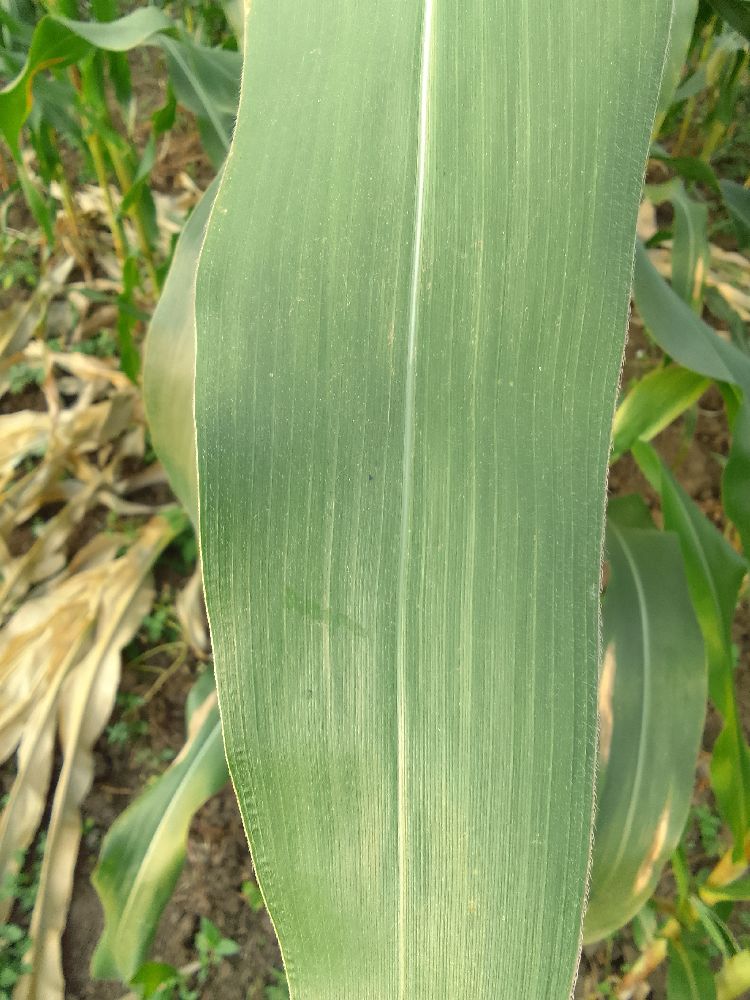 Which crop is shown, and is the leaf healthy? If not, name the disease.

maize, healthy
